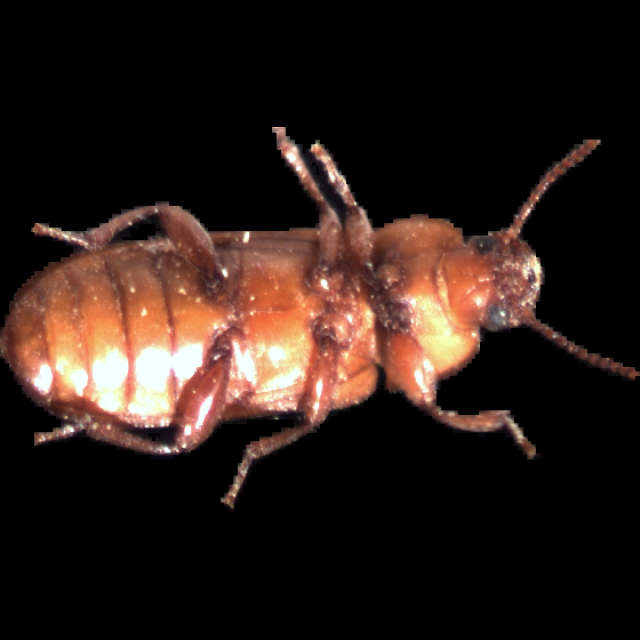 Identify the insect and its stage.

mealworm beetle
